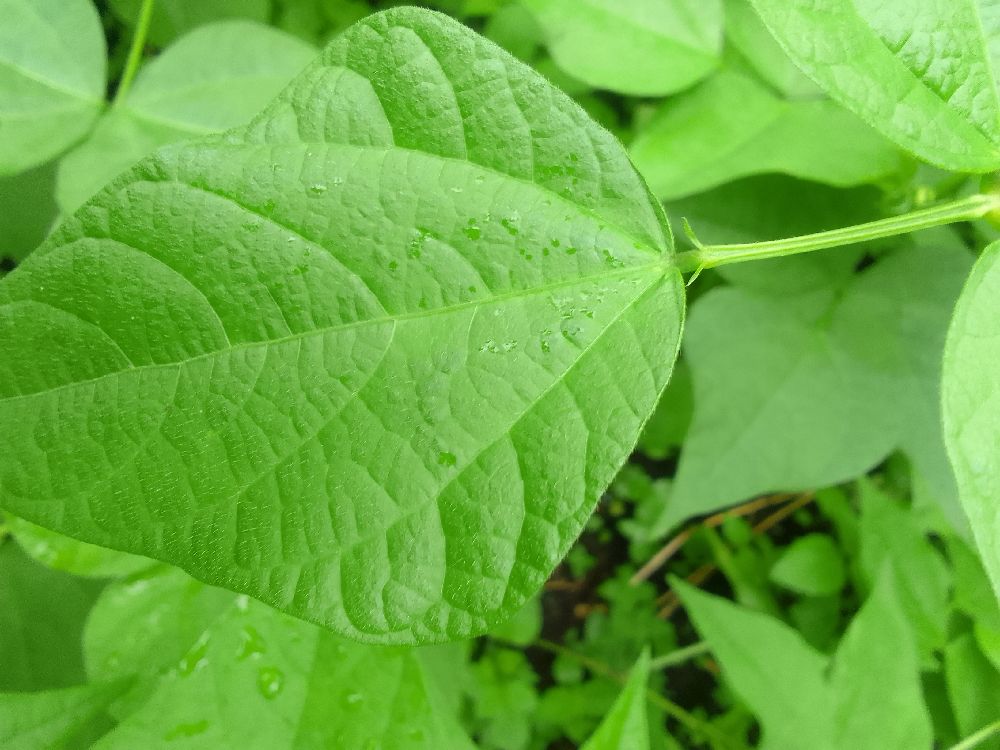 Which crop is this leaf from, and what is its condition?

common bean, healthy
